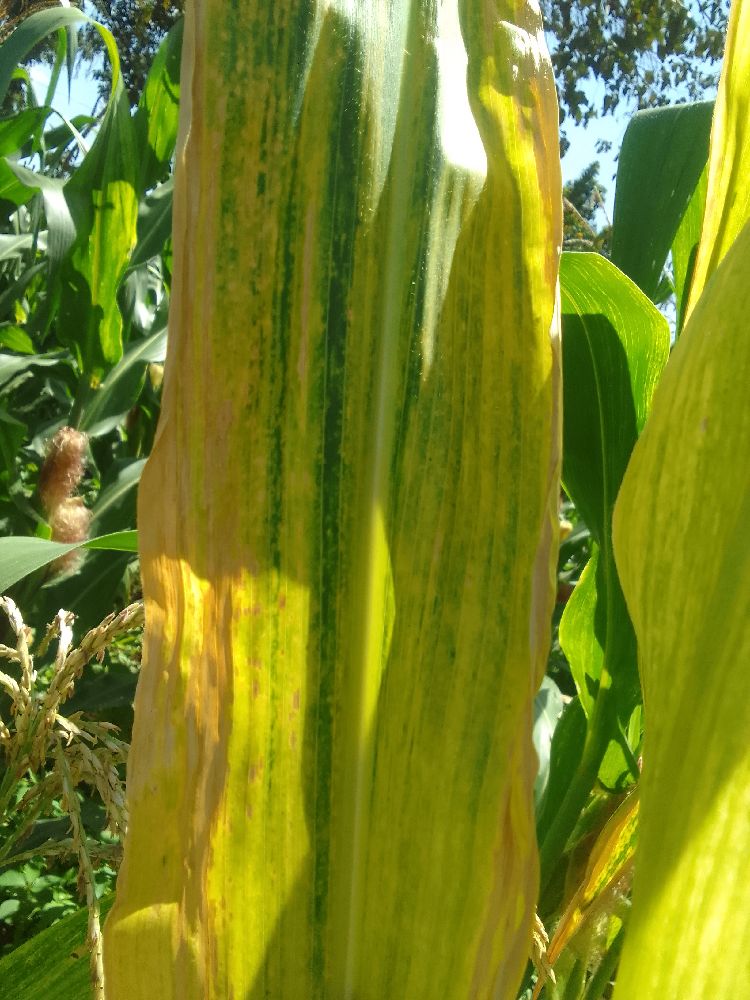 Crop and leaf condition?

maize, maize lethal necrosis
